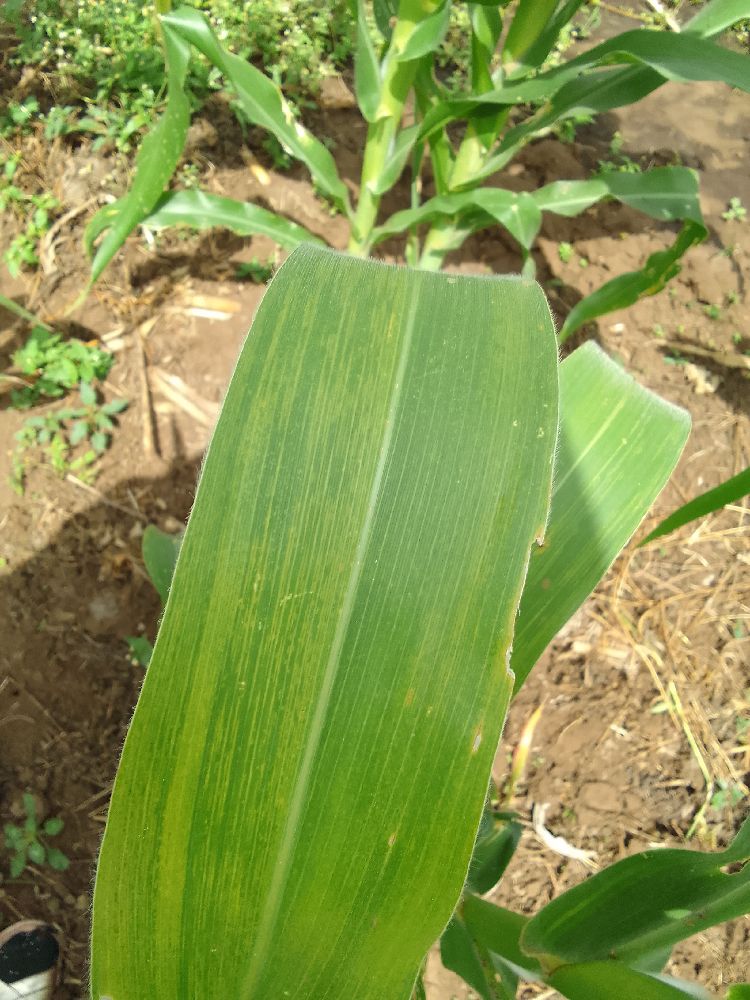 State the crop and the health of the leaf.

maize, maize lethal necrosis
